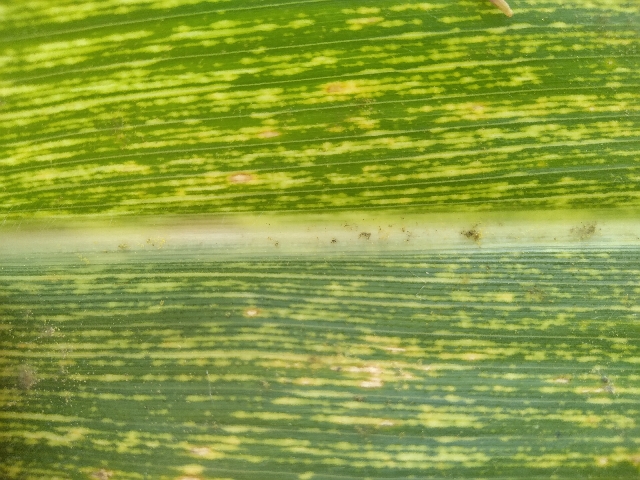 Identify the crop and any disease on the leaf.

maize, maize streak virus
